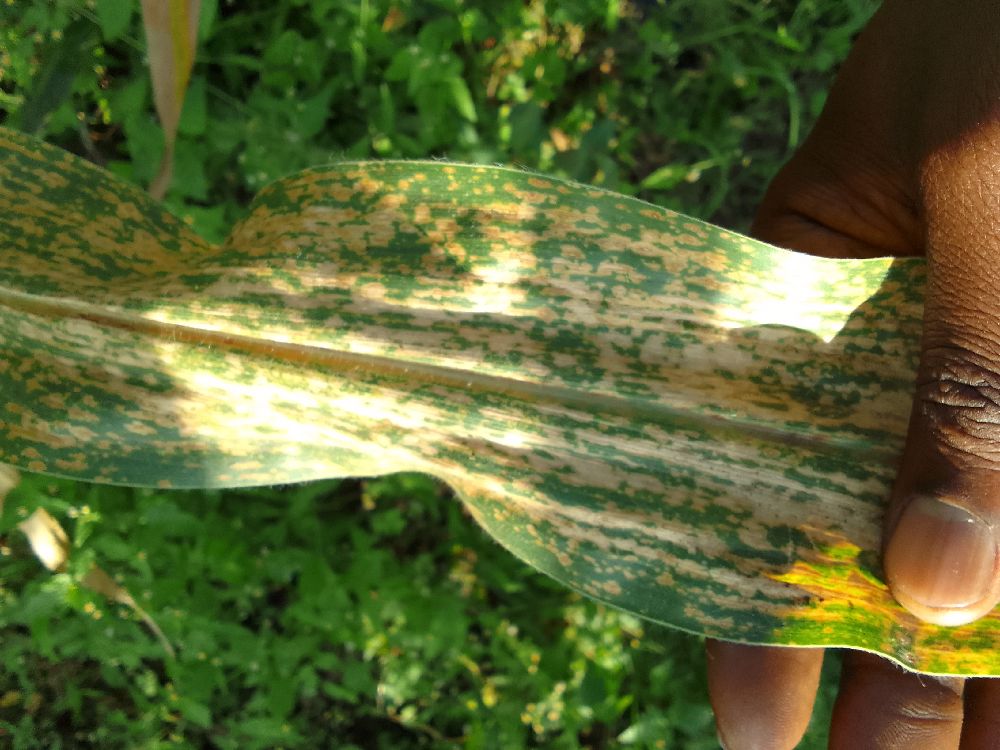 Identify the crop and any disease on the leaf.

maize, maize lethal necrosis
